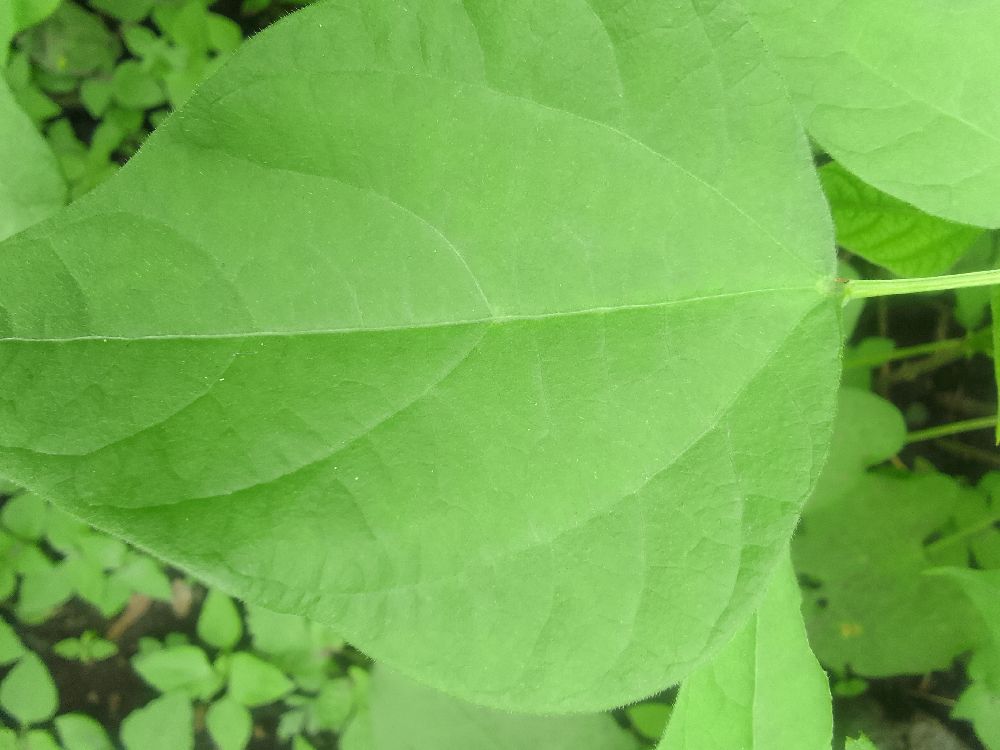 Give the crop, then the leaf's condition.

common bean, healthy
